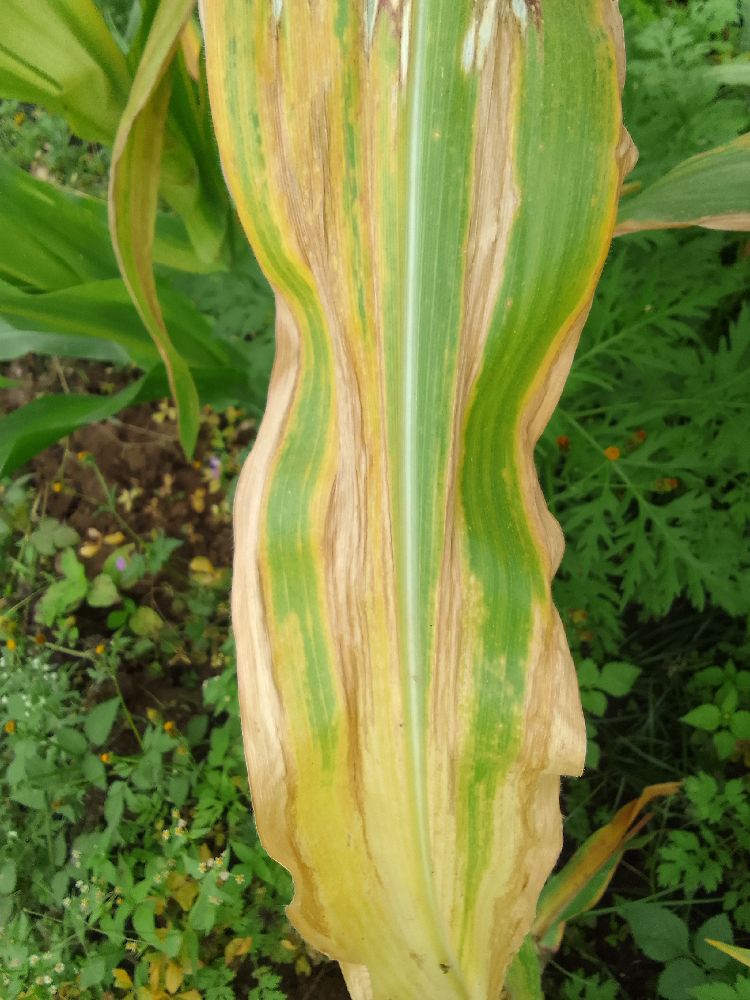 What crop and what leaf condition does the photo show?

maize, maize lethal necrosis
